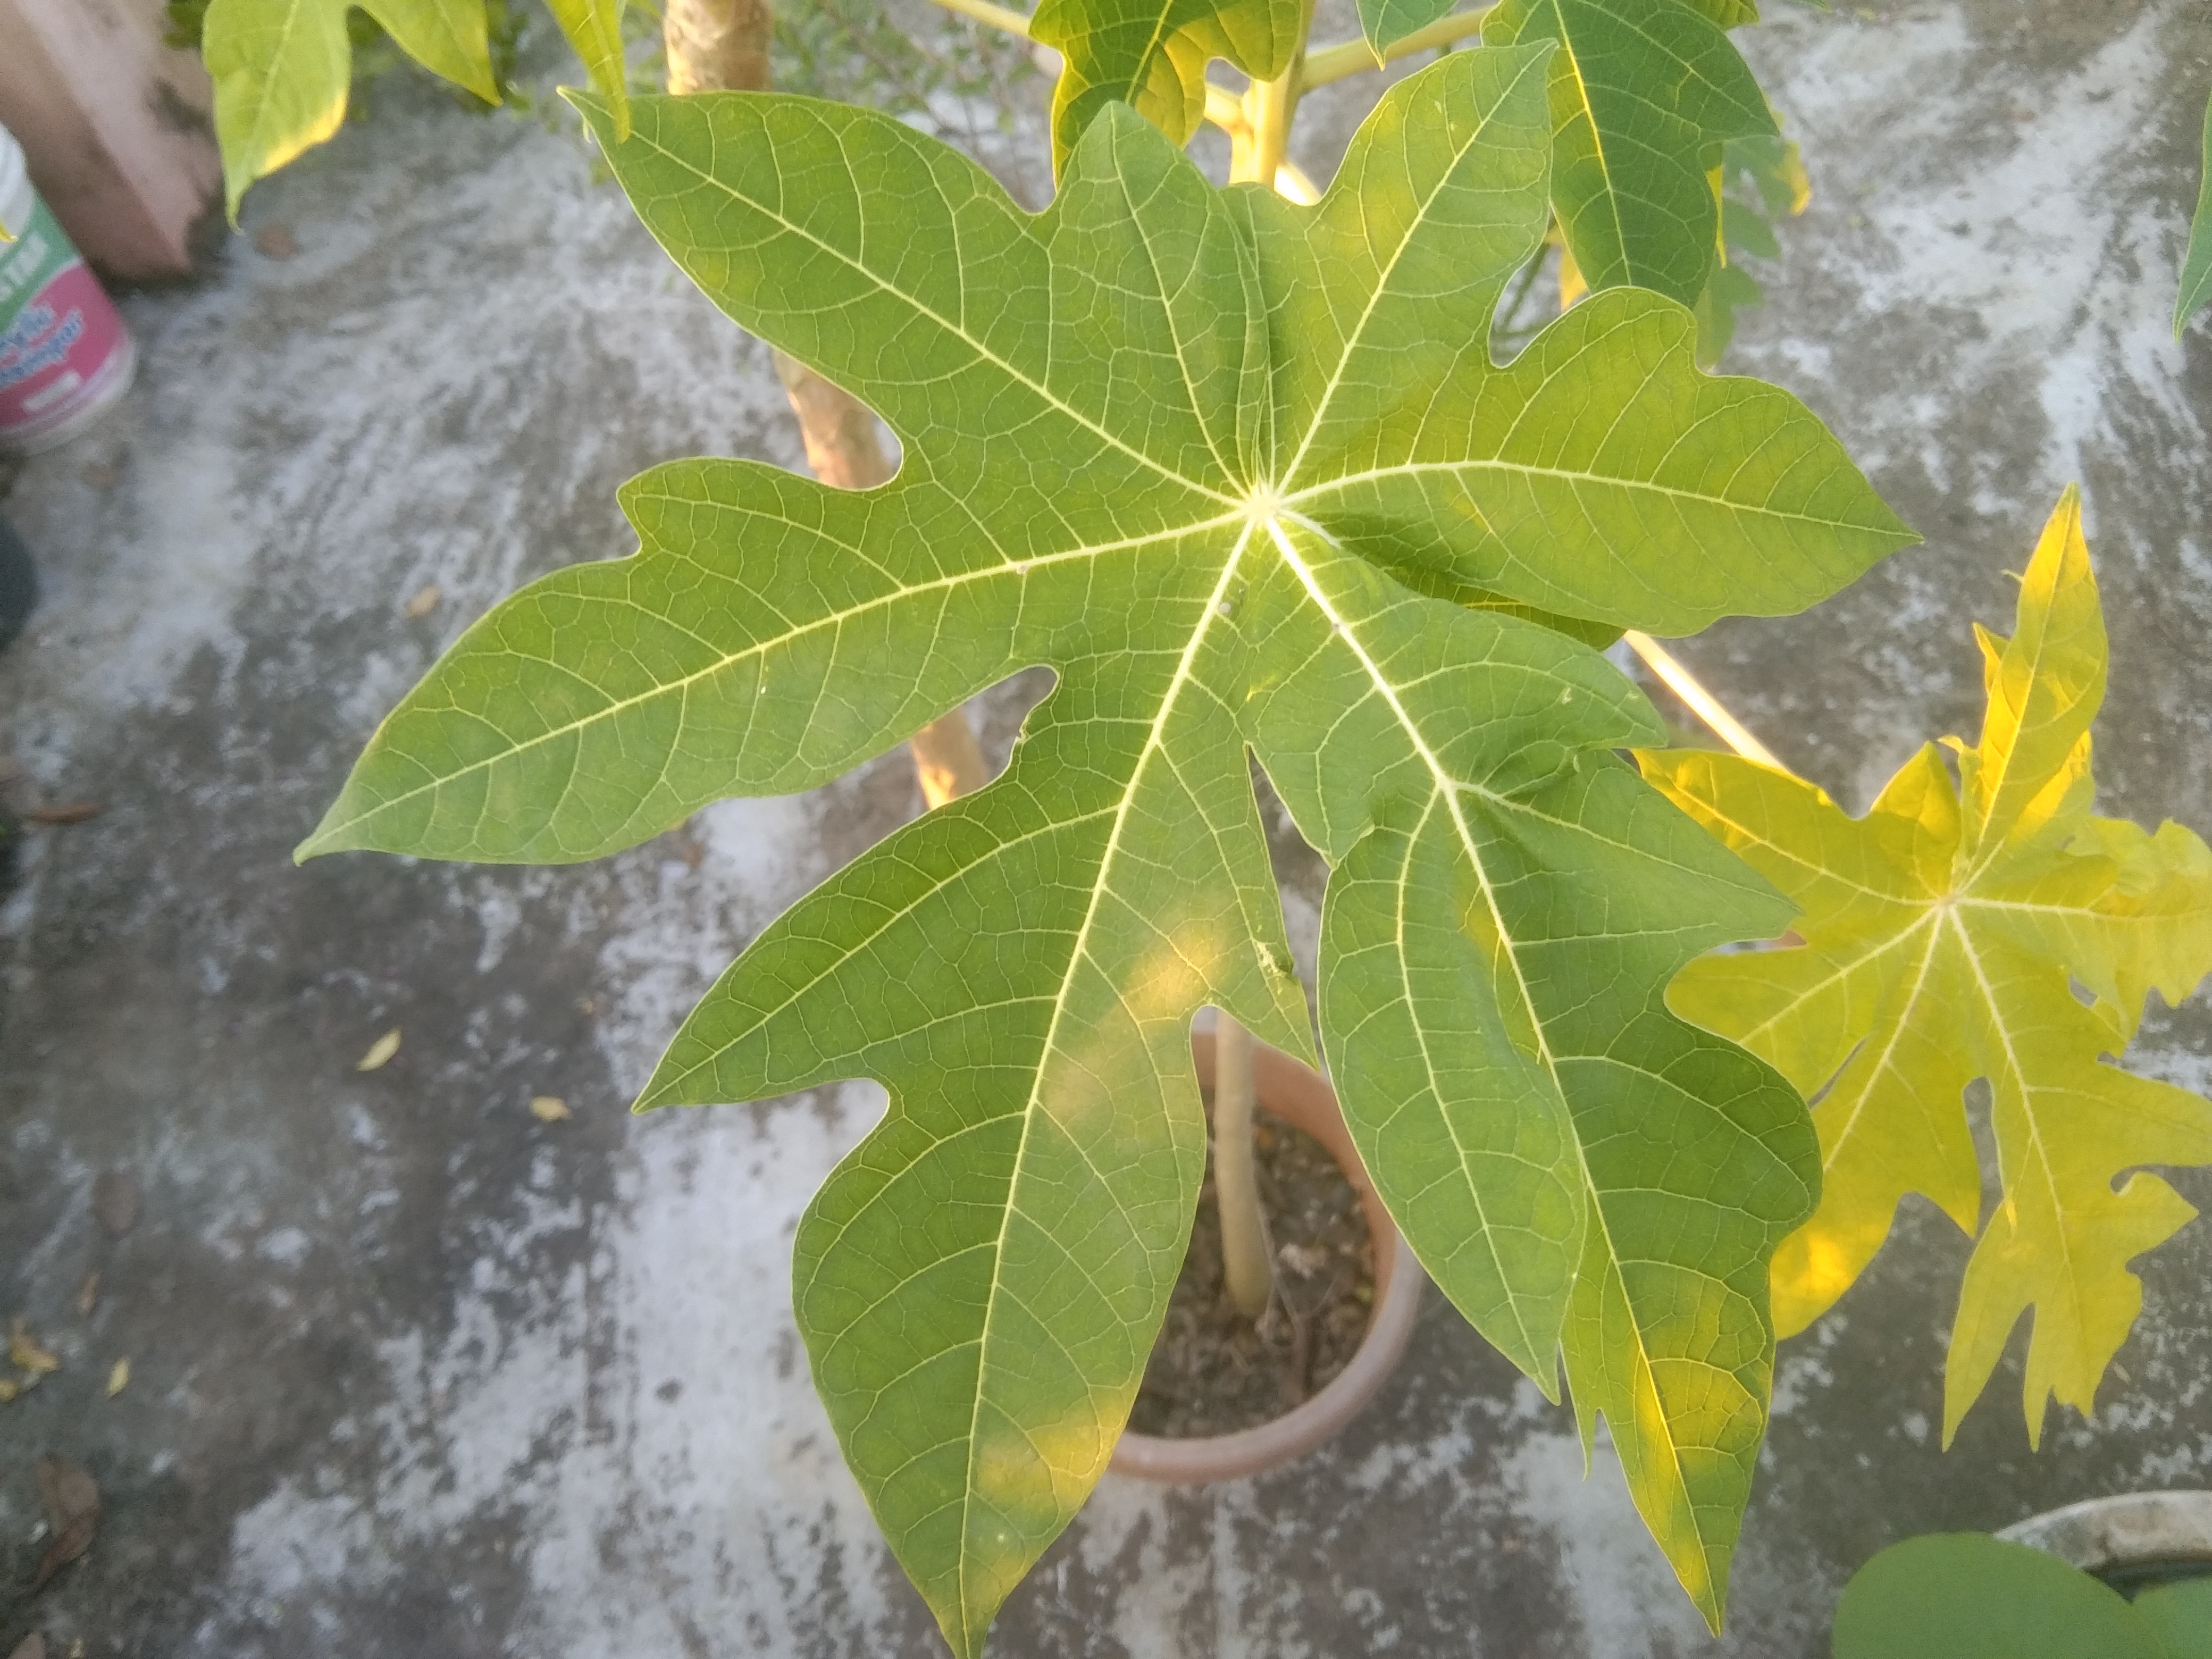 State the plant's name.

papaya
